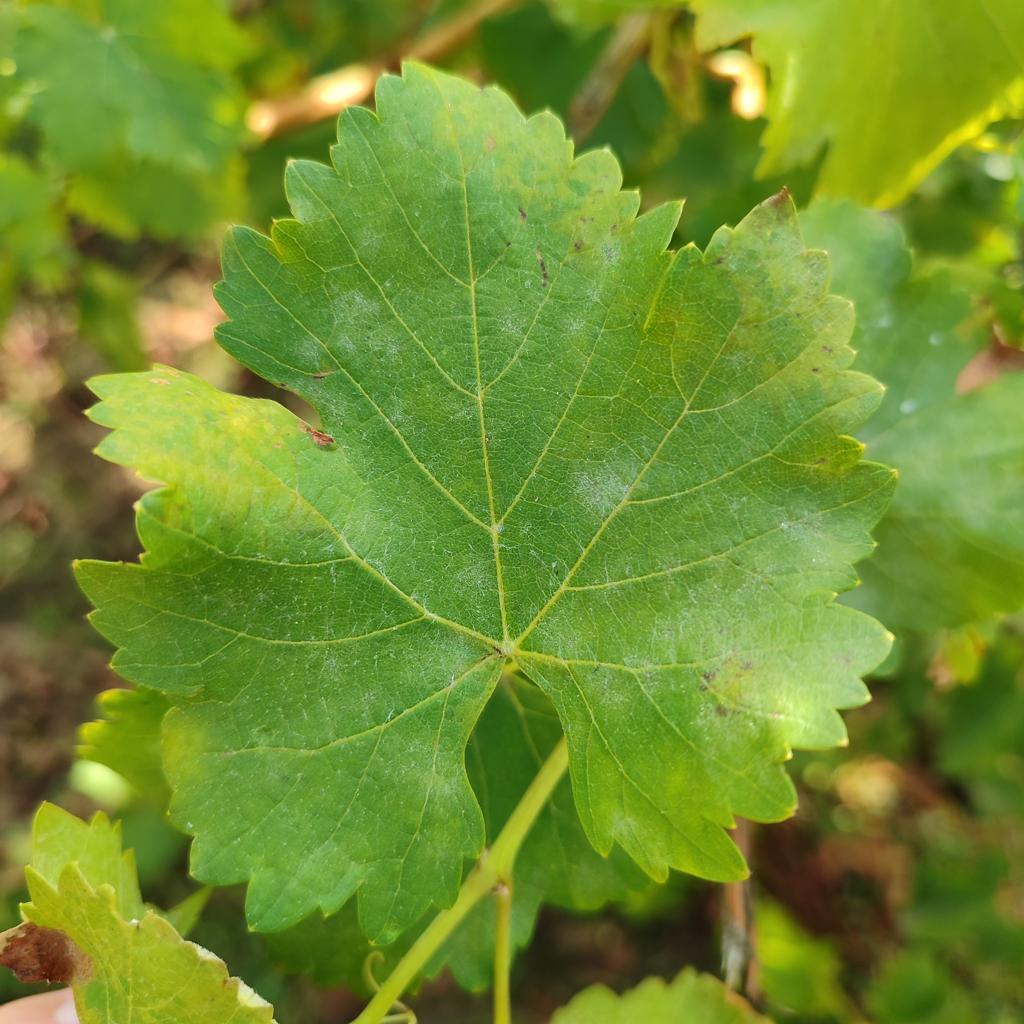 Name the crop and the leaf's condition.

grapevine, powdery mildew
